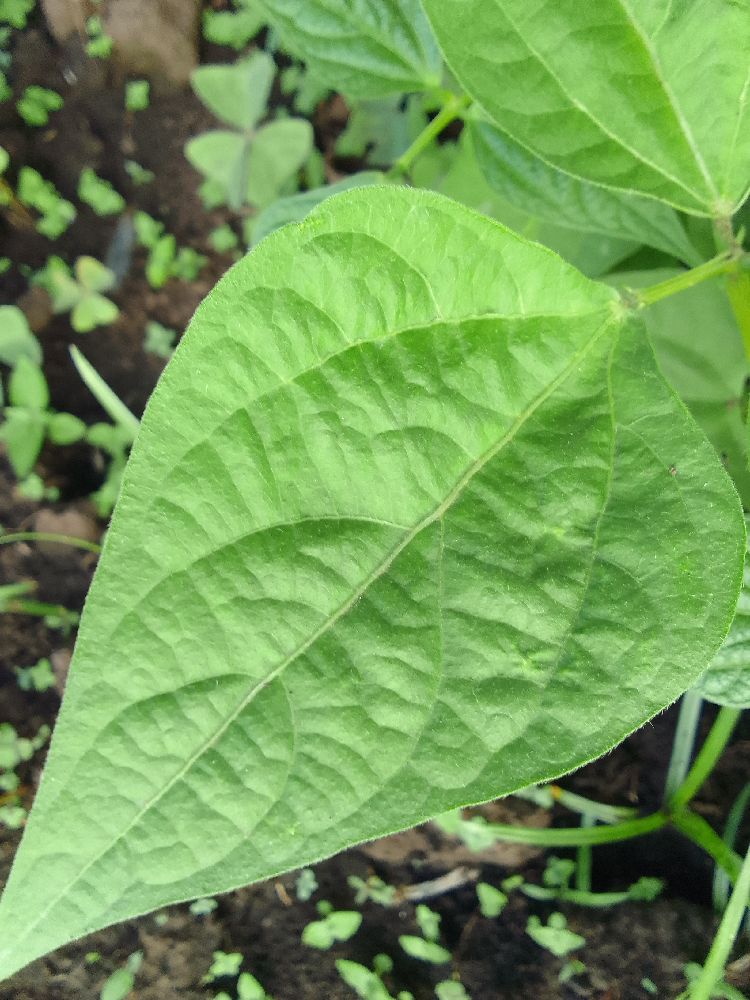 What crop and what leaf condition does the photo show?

common bean, healthy
